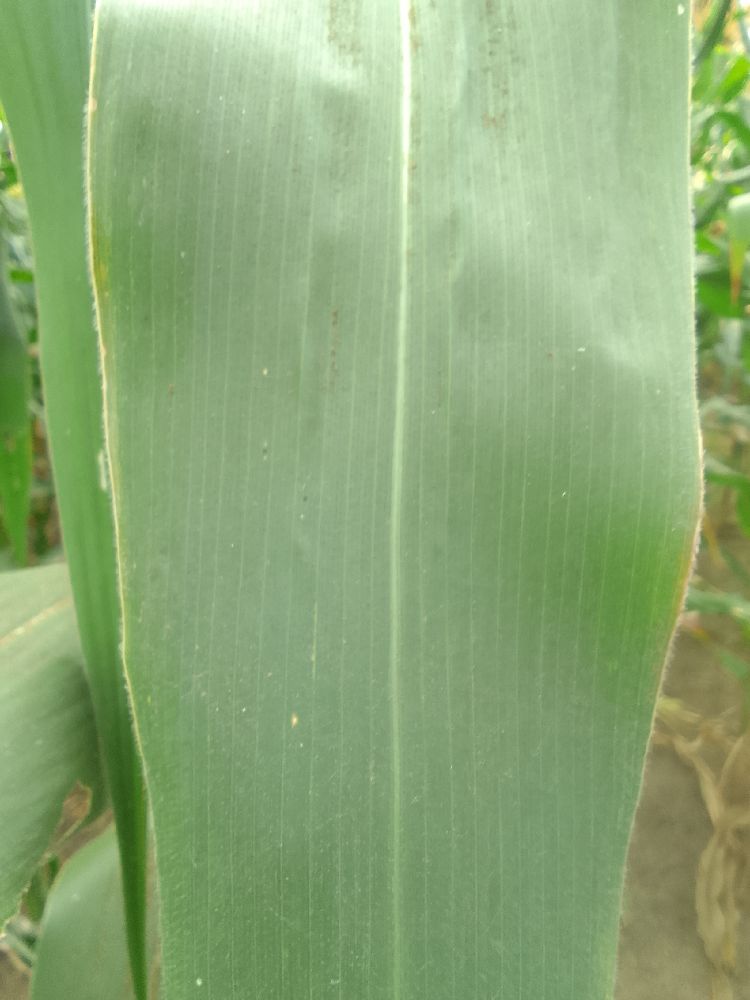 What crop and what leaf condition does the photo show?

maize, healthy
